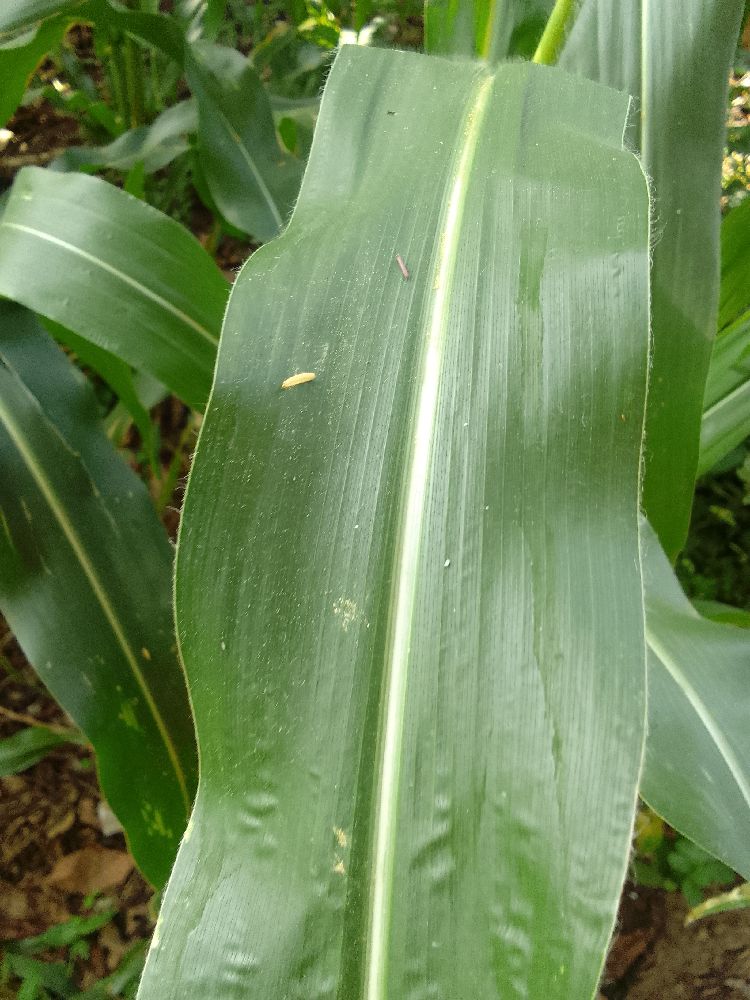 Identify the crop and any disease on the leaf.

maize, healthy
